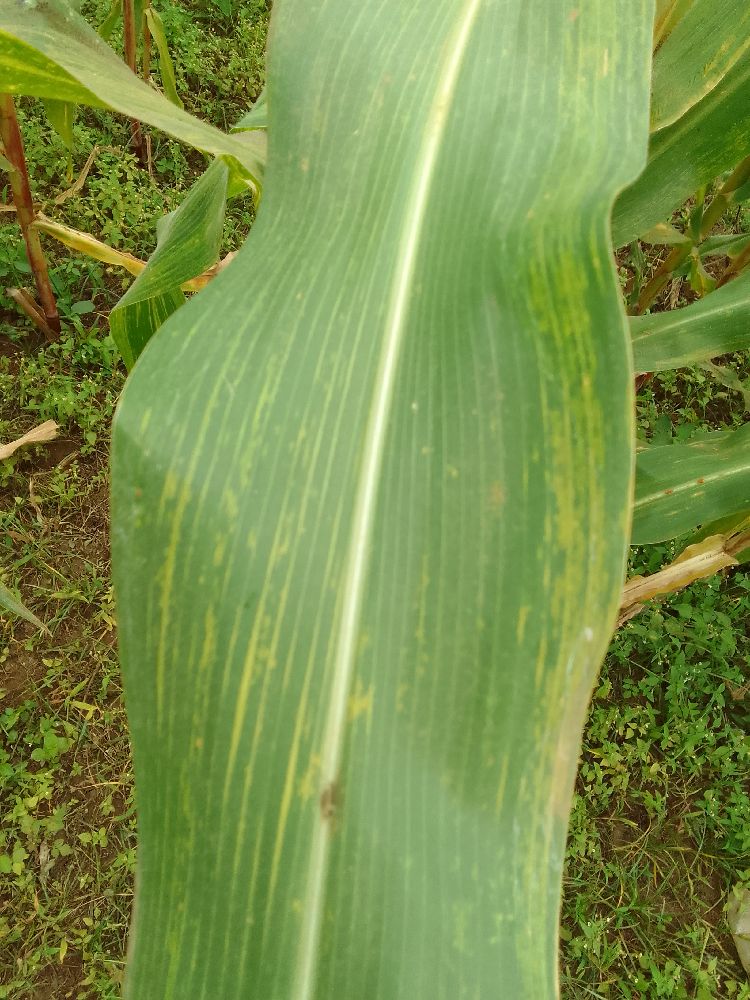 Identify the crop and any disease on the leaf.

maize, maize lethal necrosis
